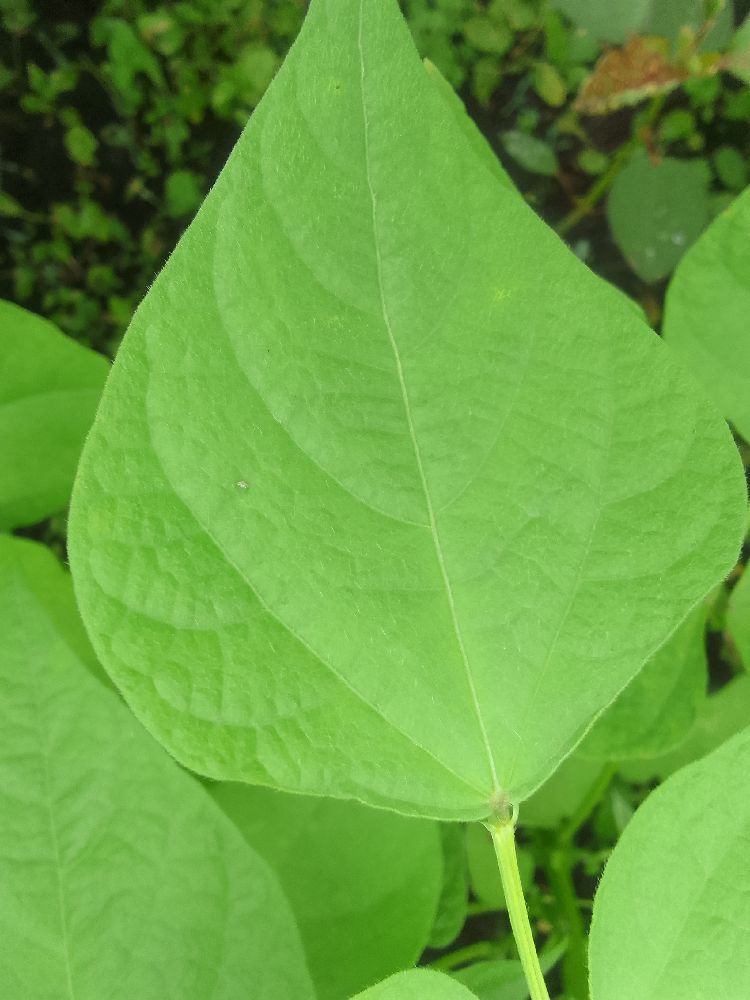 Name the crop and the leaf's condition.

common bean, healthy
